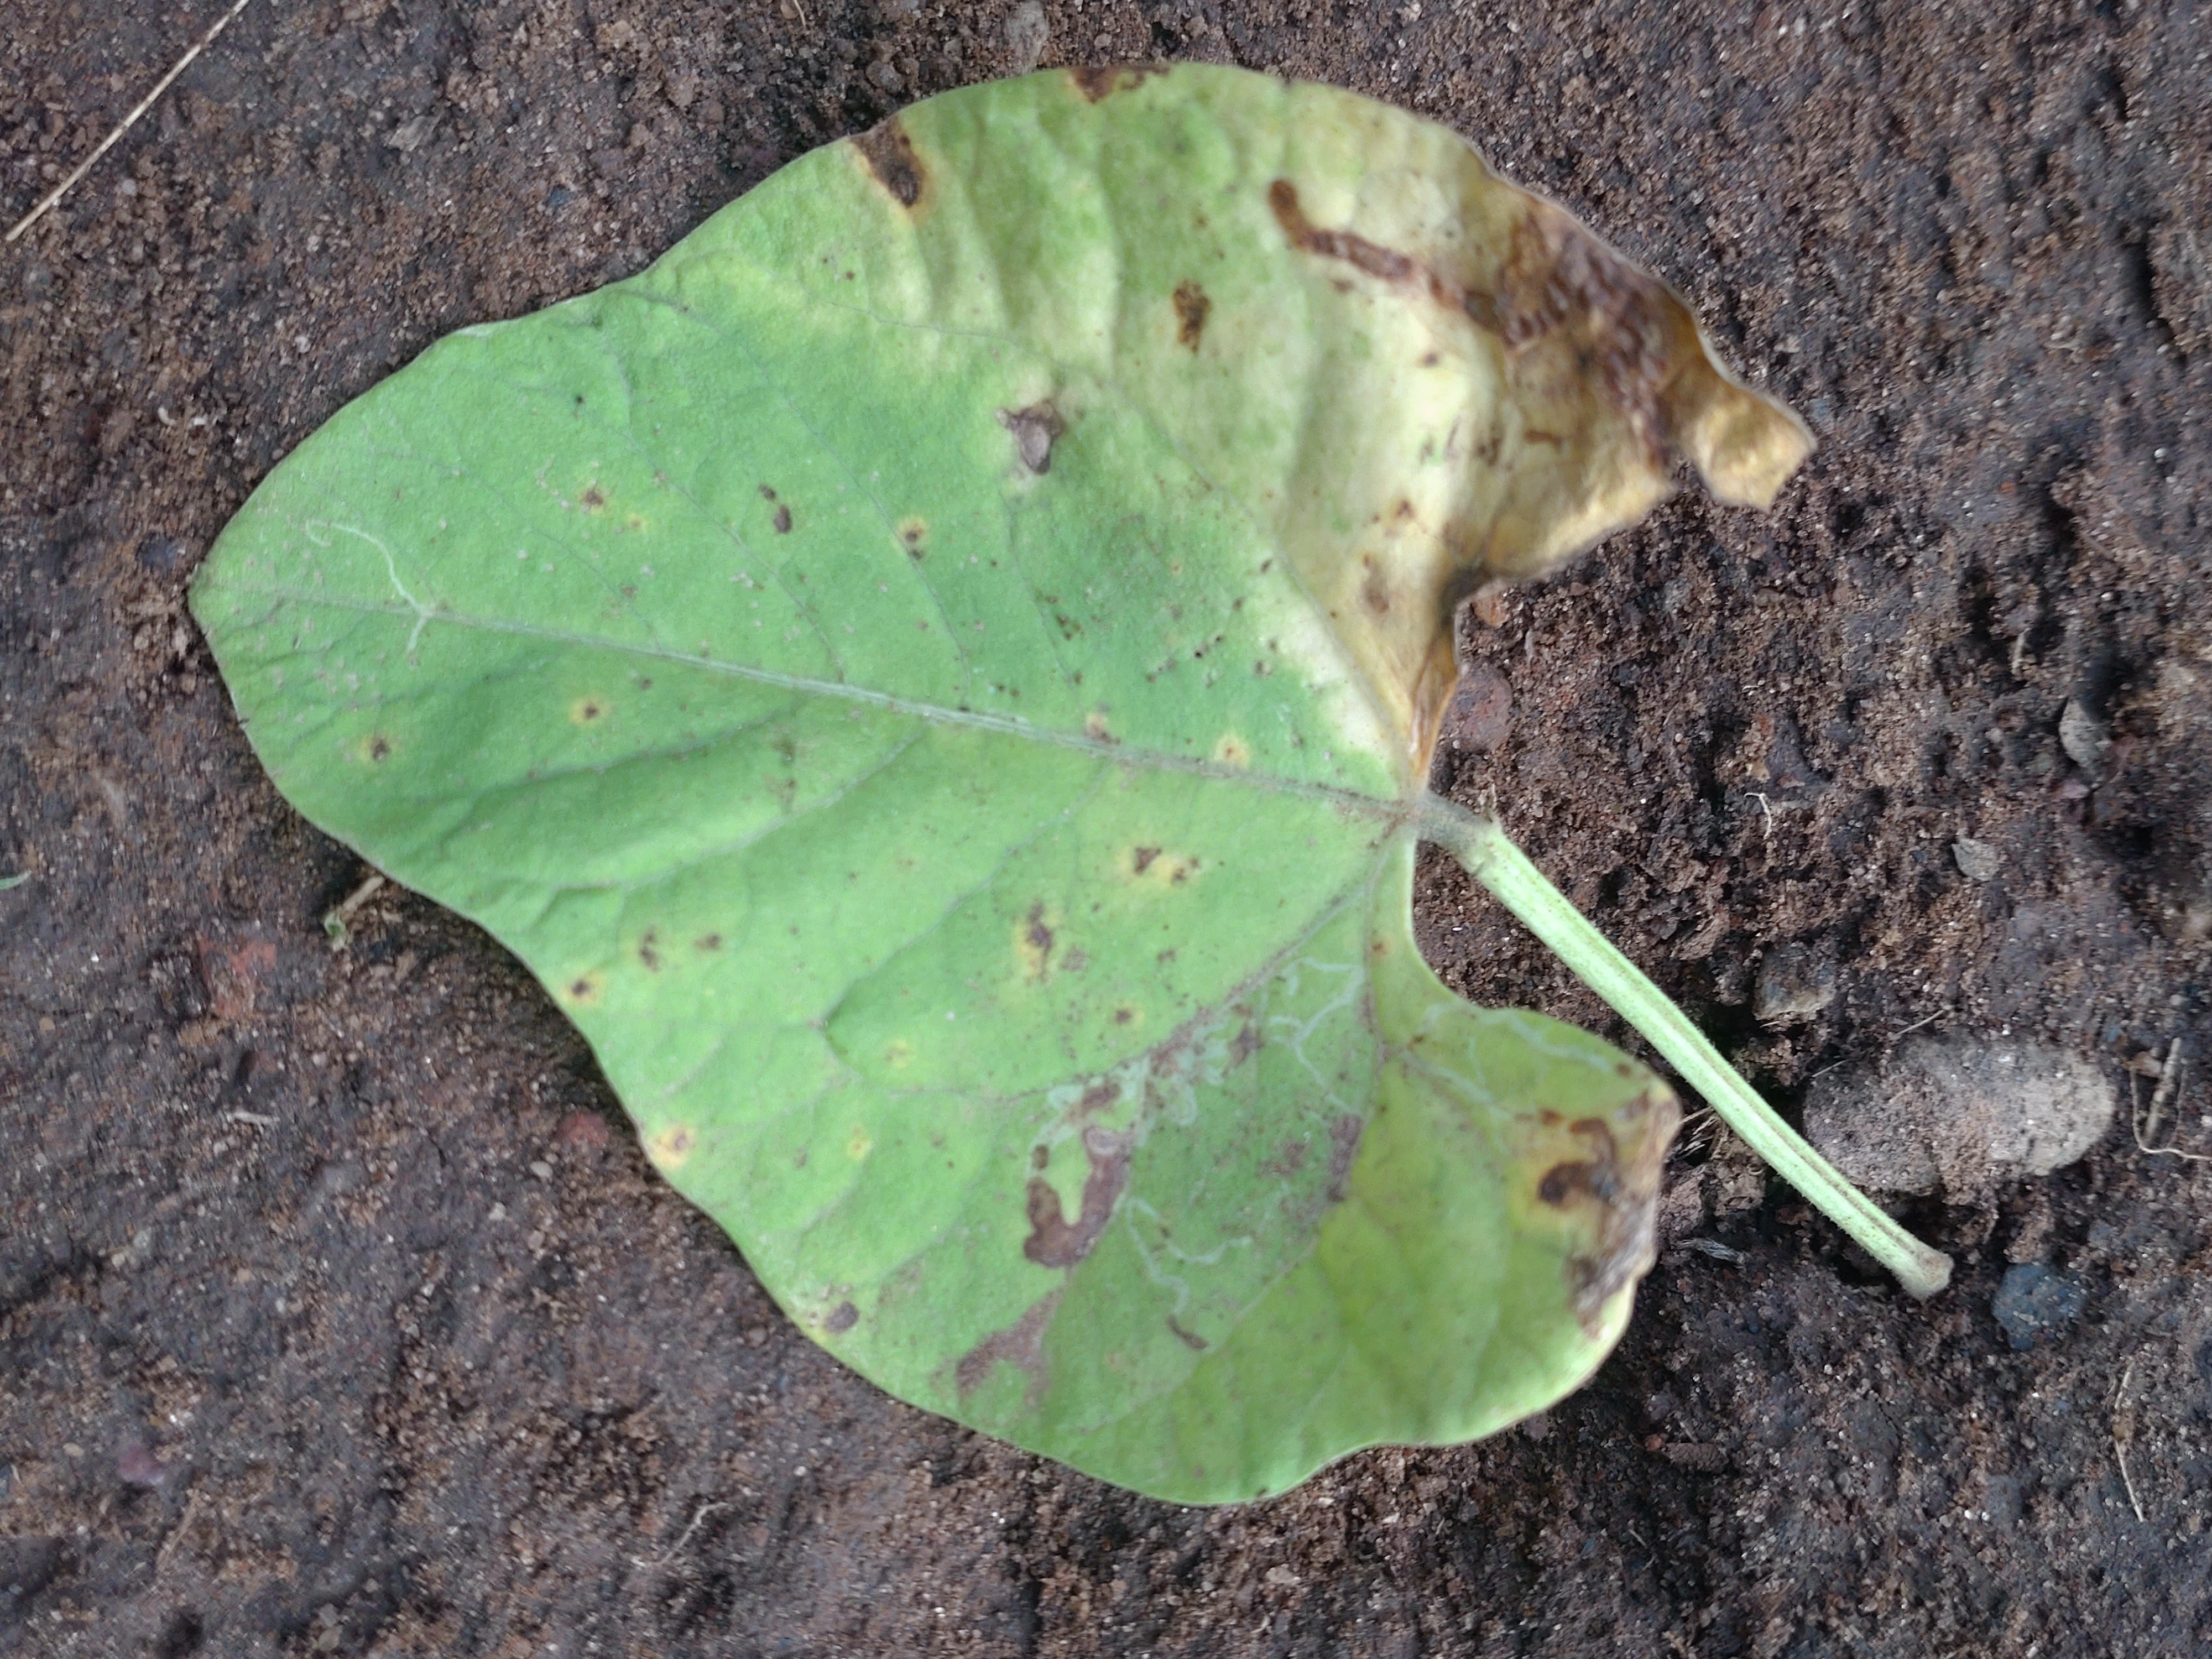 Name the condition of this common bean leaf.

anthracnose
